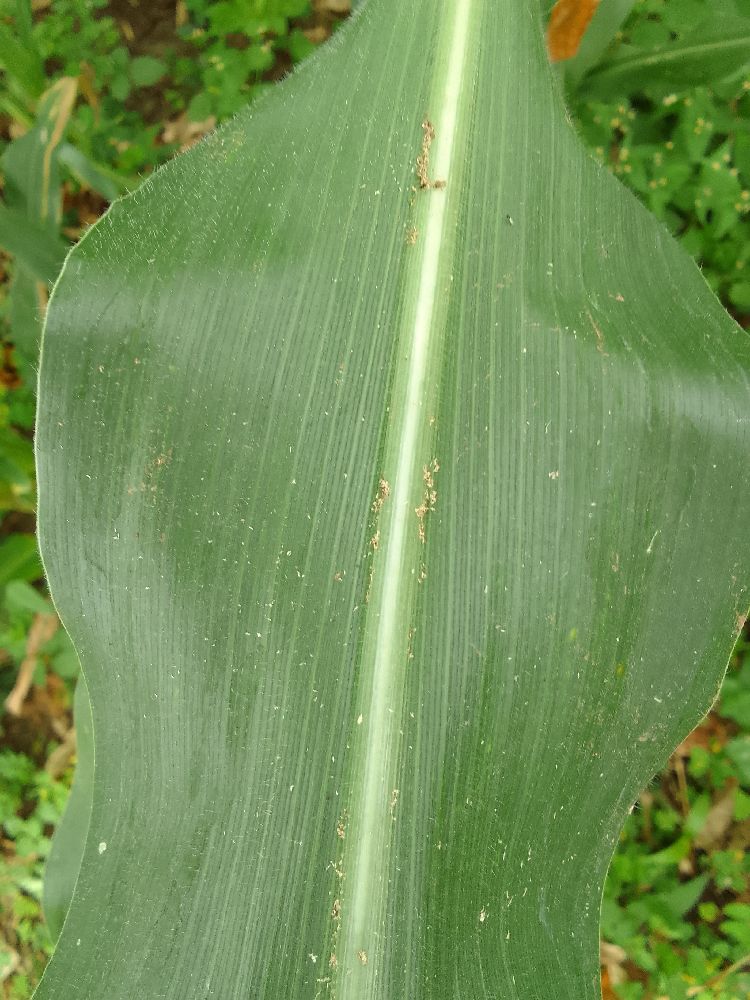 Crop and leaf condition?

maize, healthy
